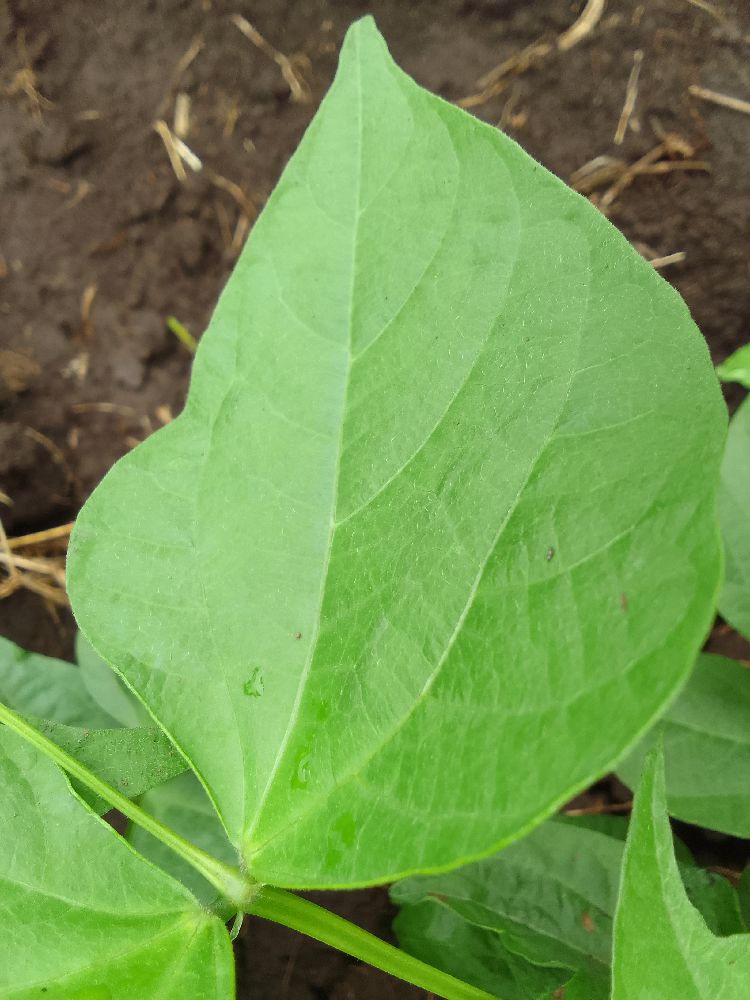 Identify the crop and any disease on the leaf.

common bean, healthy
